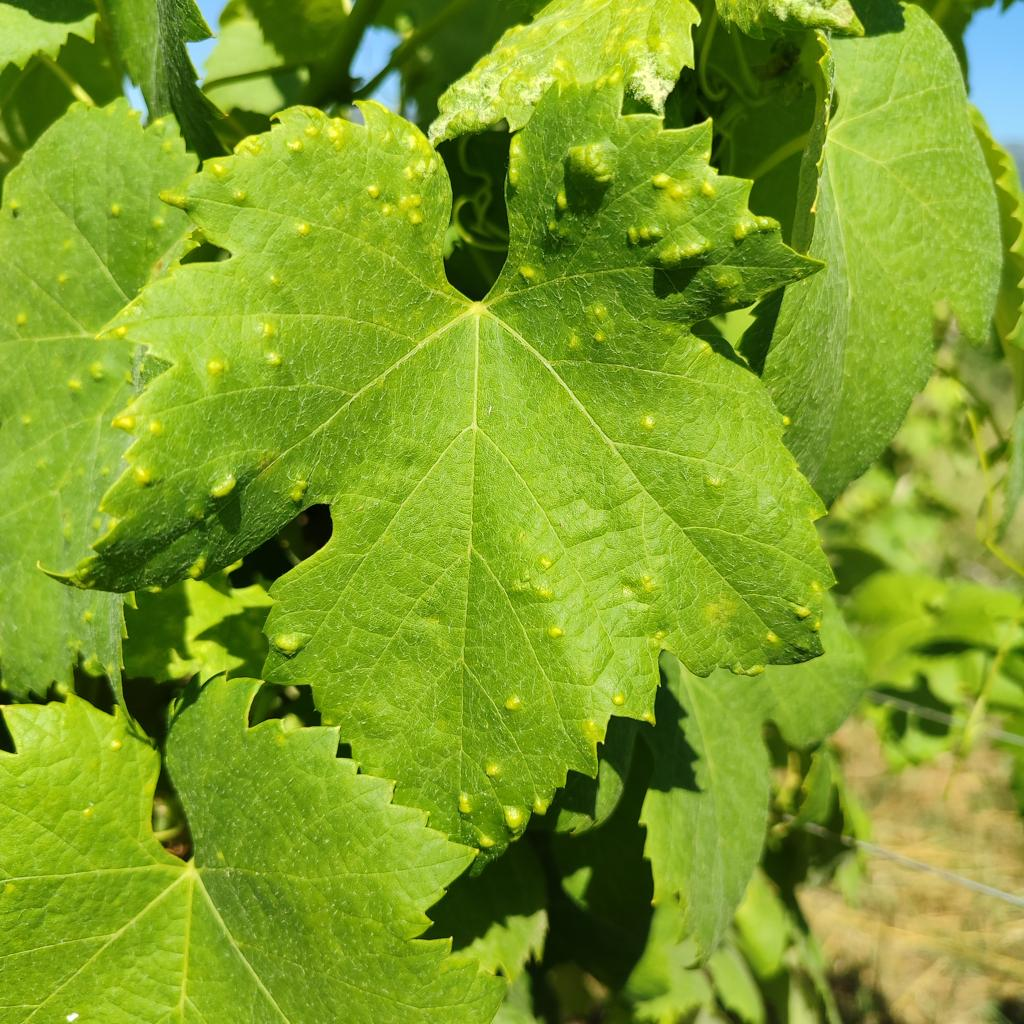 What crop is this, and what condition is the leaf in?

grapevine, erineum mite
